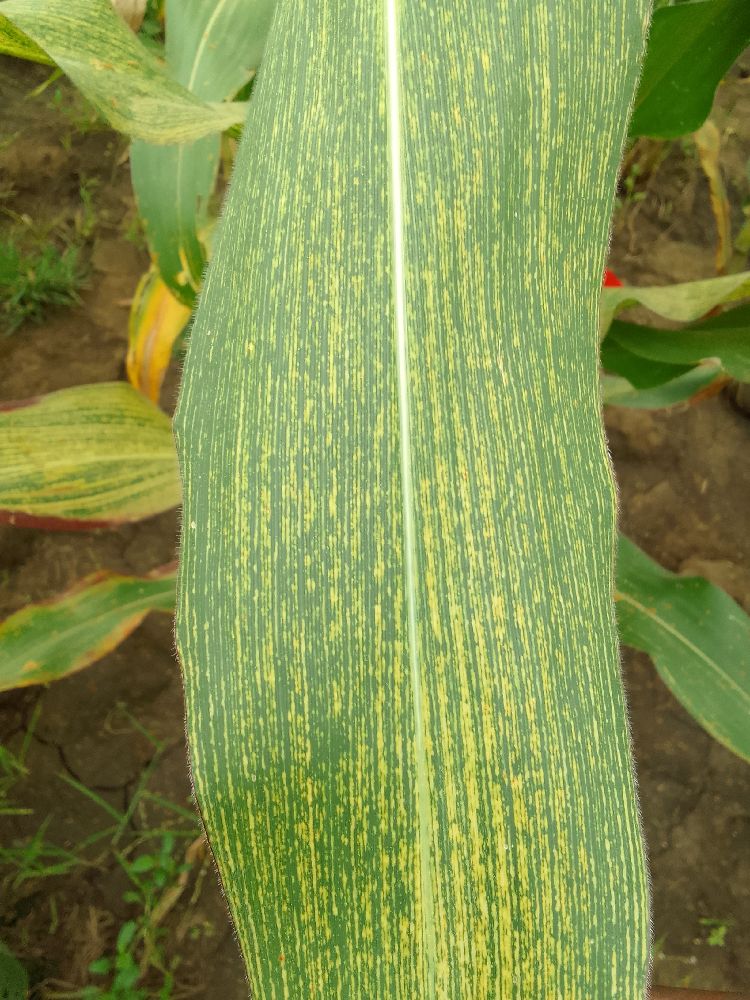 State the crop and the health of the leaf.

maize, maize streak virus
